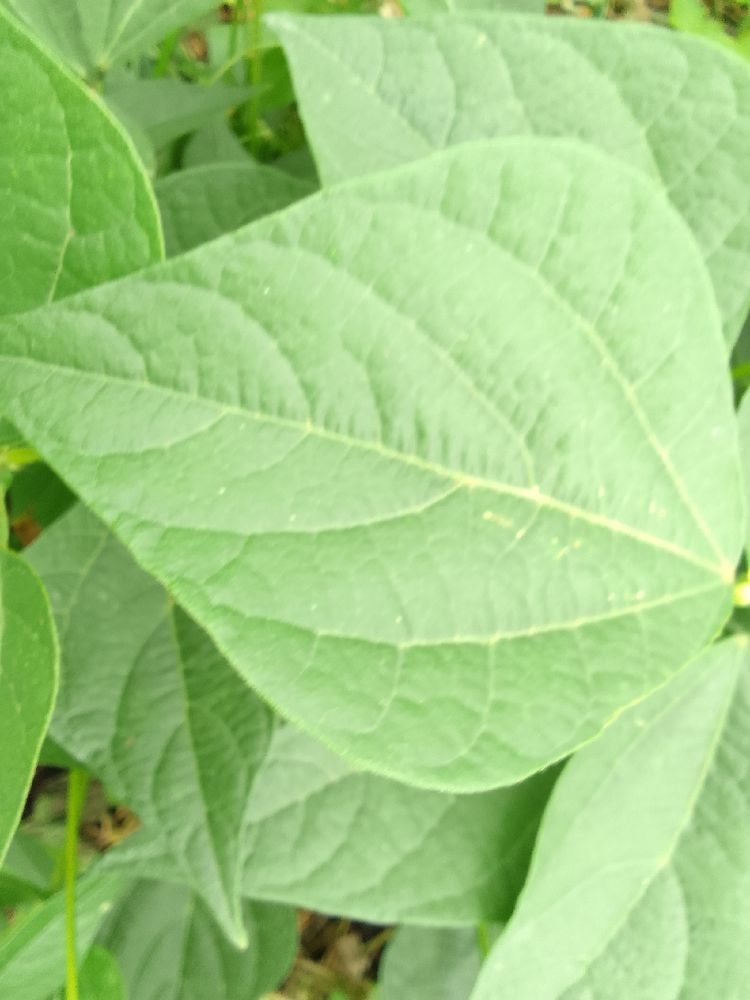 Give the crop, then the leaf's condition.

common bean, healthy
